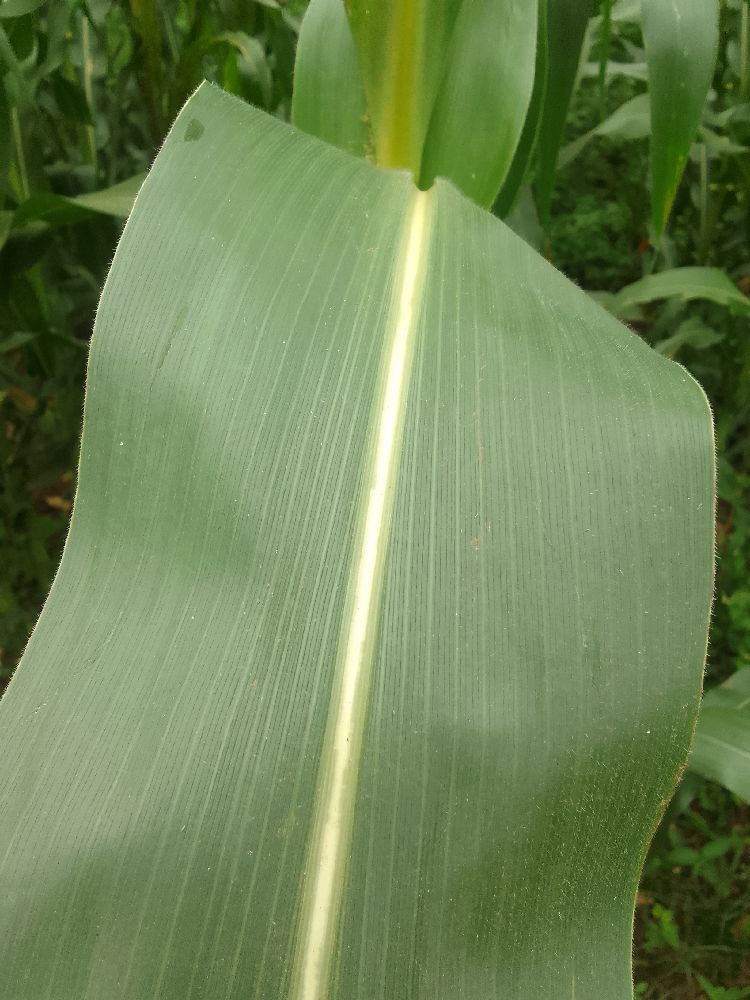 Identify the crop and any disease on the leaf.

maize, healthy
